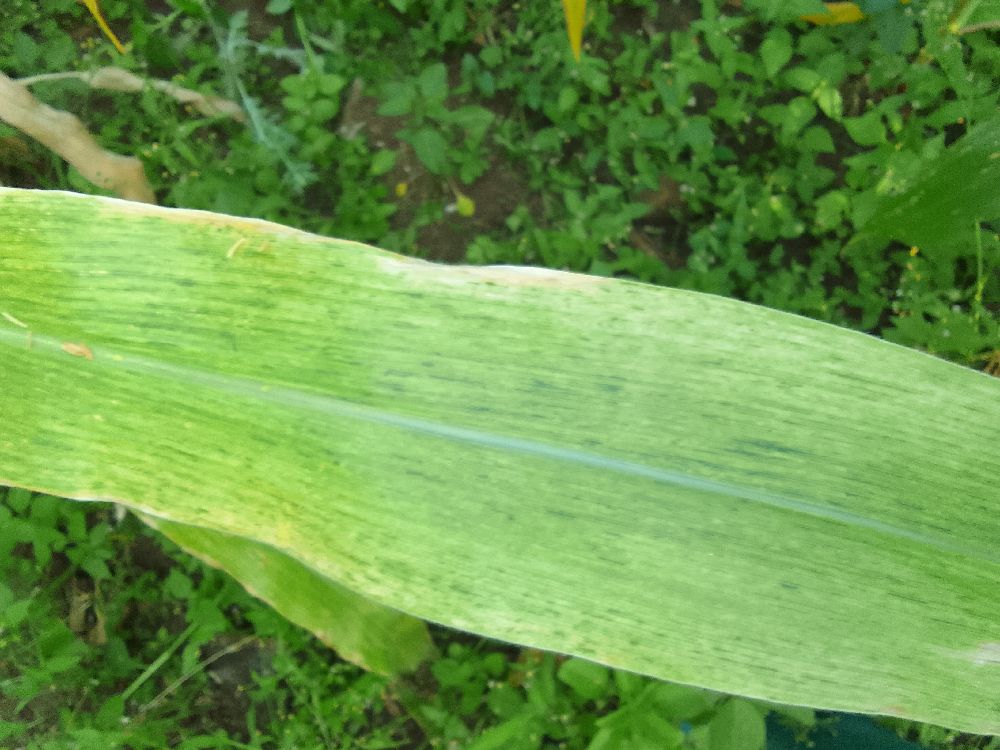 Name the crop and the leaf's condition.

maize, maize lethal necrosis
